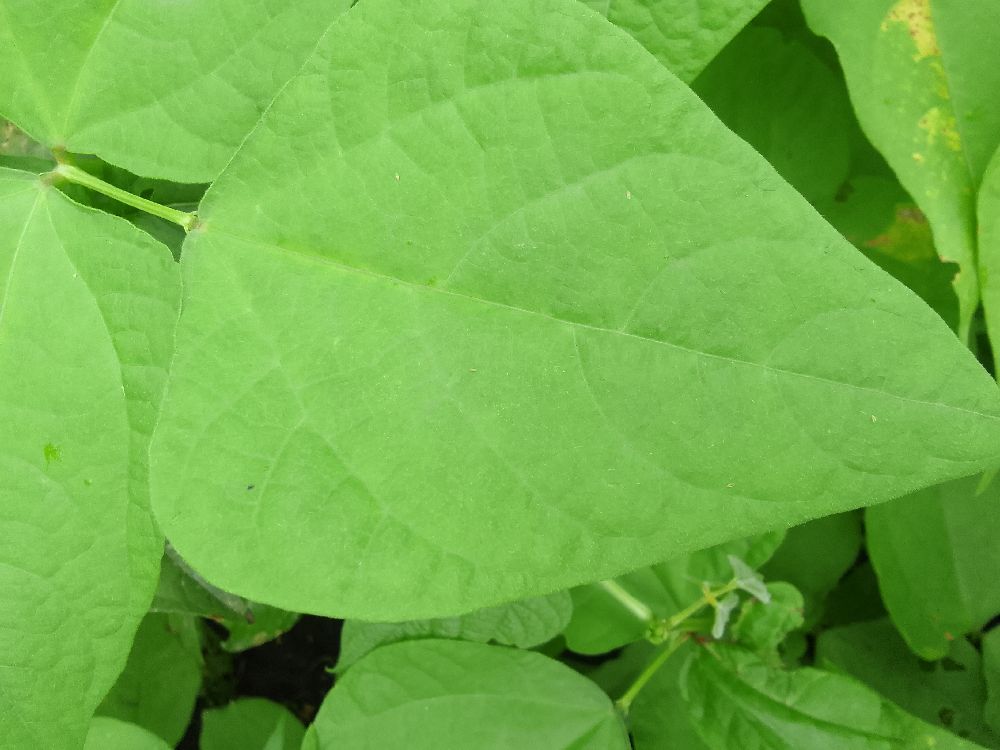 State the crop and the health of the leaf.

maize, healthy
